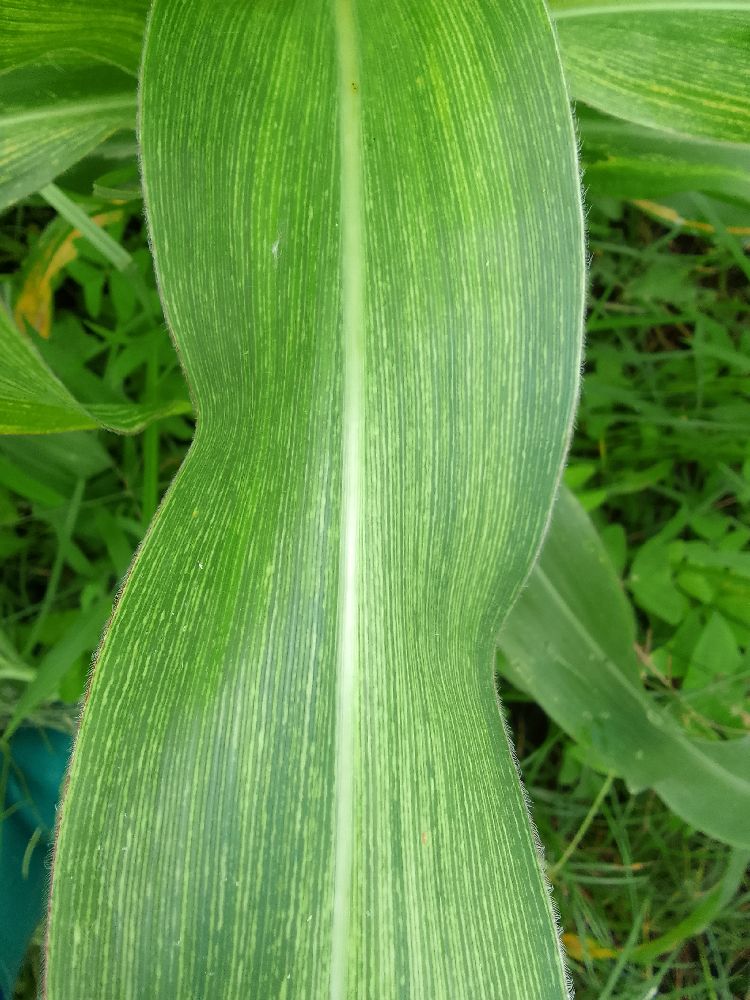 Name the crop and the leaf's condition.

maize, maize streak virus
